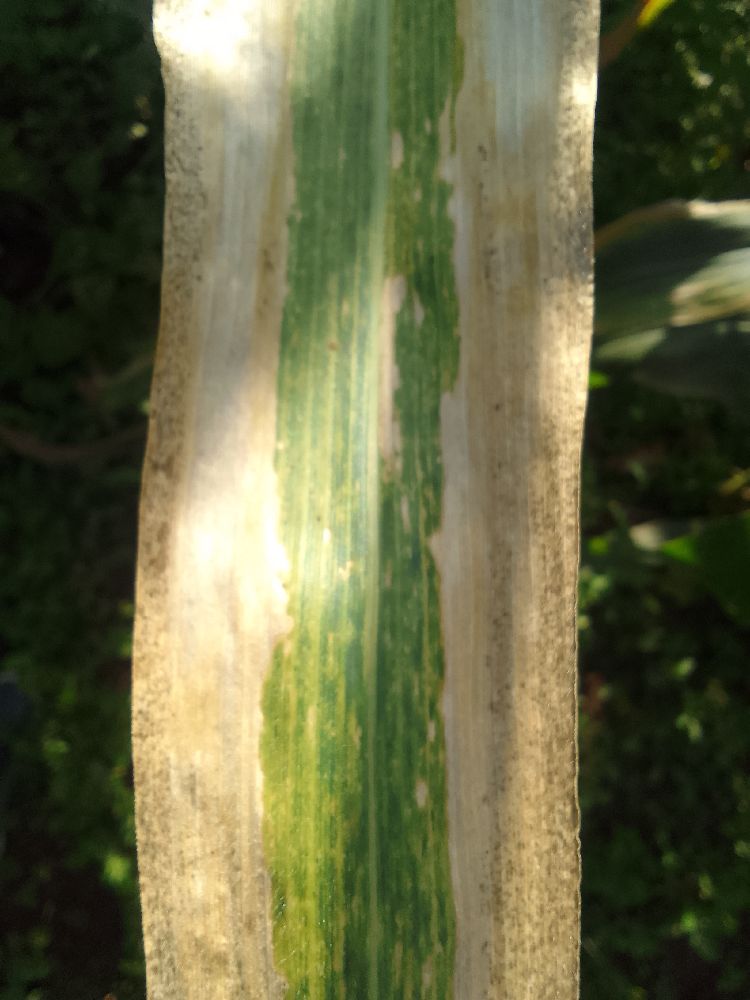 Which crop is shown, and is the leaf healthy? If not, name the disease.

maize, maize lethal necrosis
